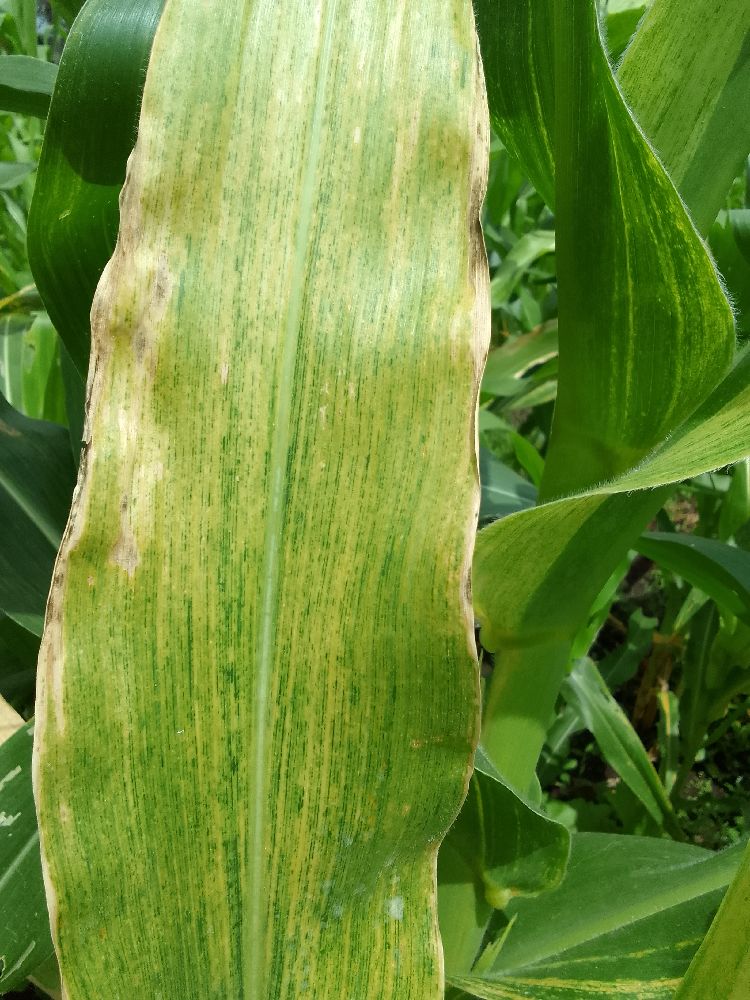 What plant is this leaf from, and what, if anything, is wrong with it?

maize, maize lethal necrosis
